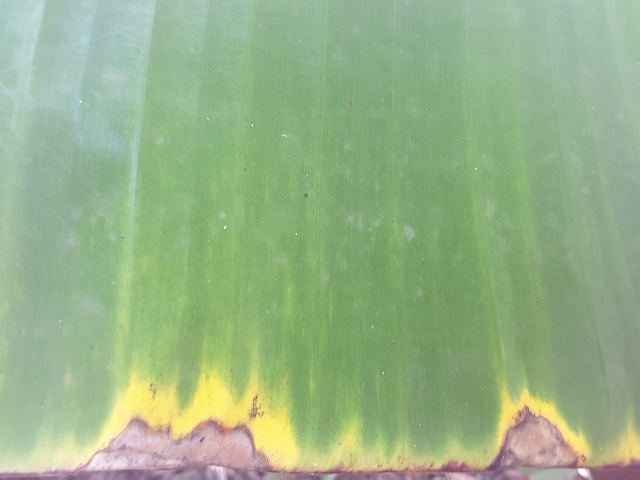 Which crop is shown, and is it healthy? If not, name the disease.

banana, fusarium wilt race 1
